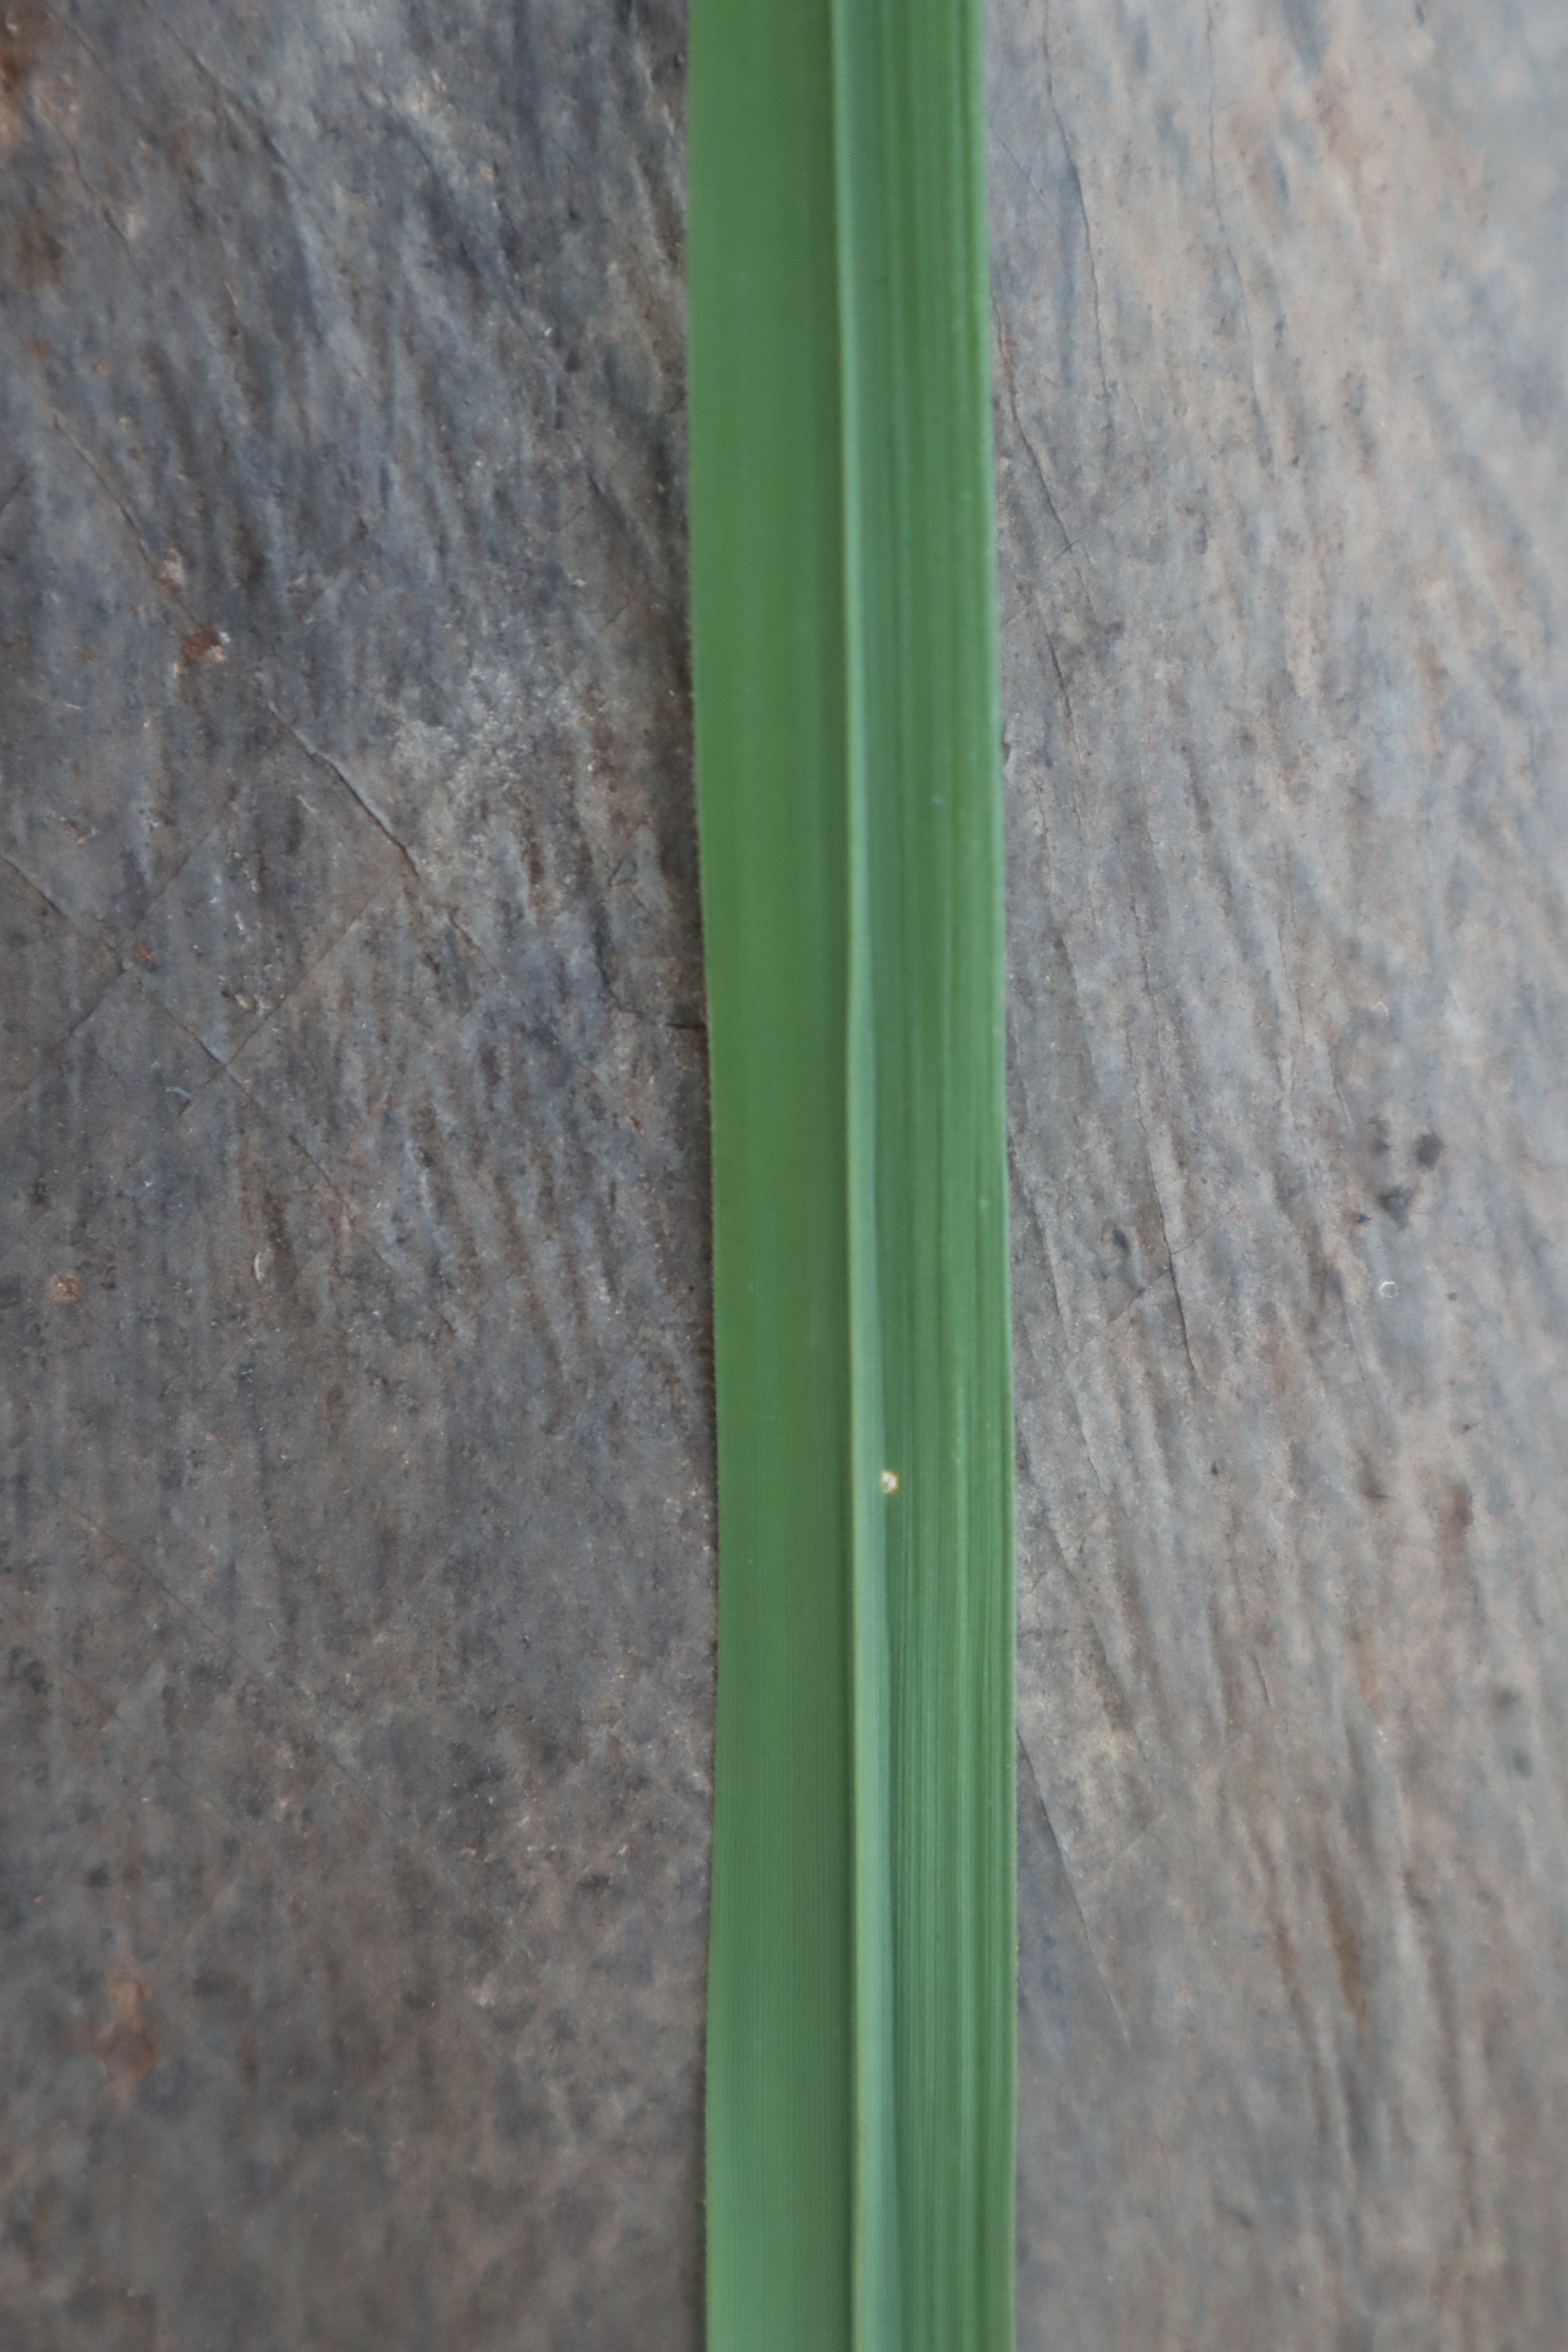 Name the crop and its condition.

rice, healthy leaves
